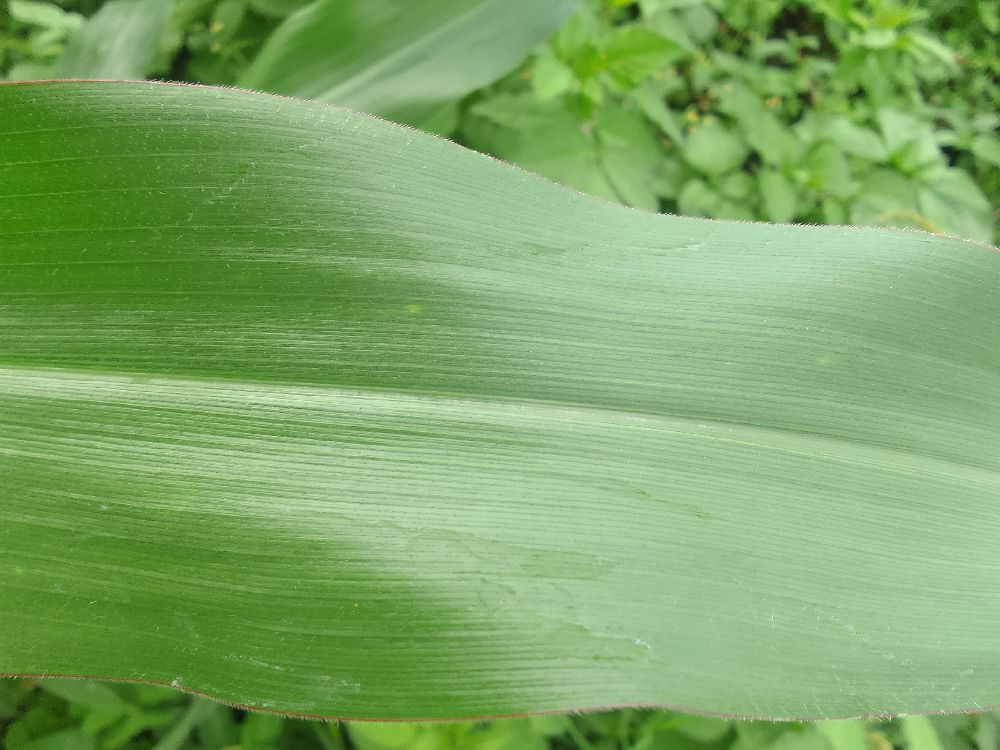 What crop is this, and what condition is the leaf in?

maize, healthy
